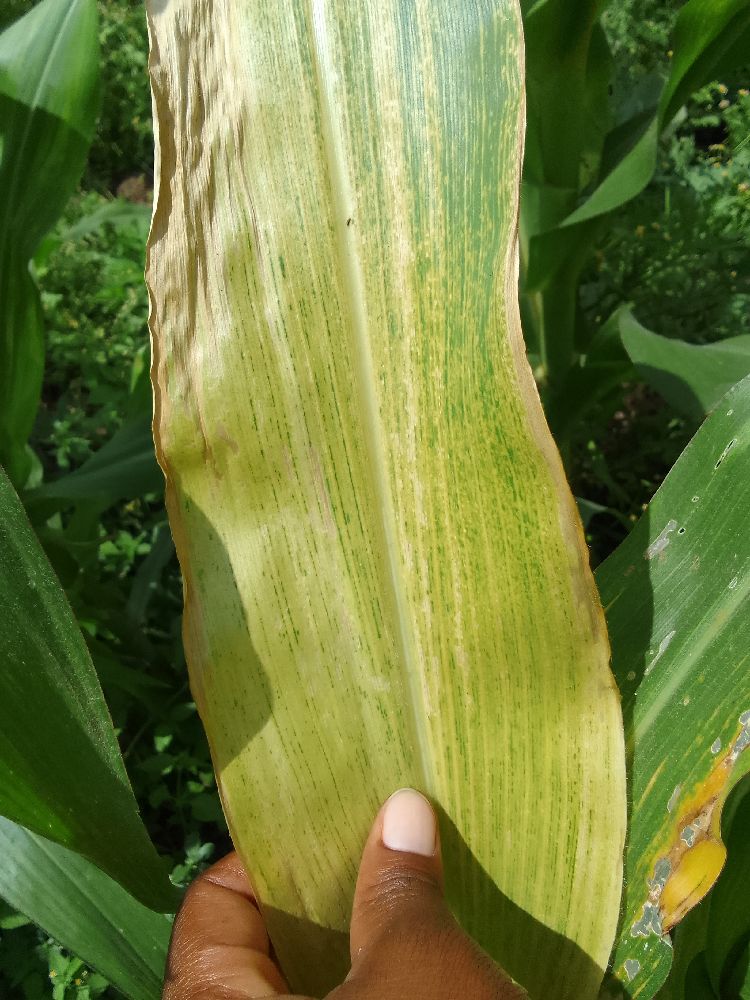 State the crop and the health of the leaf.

maize, maize lethal necrosis
